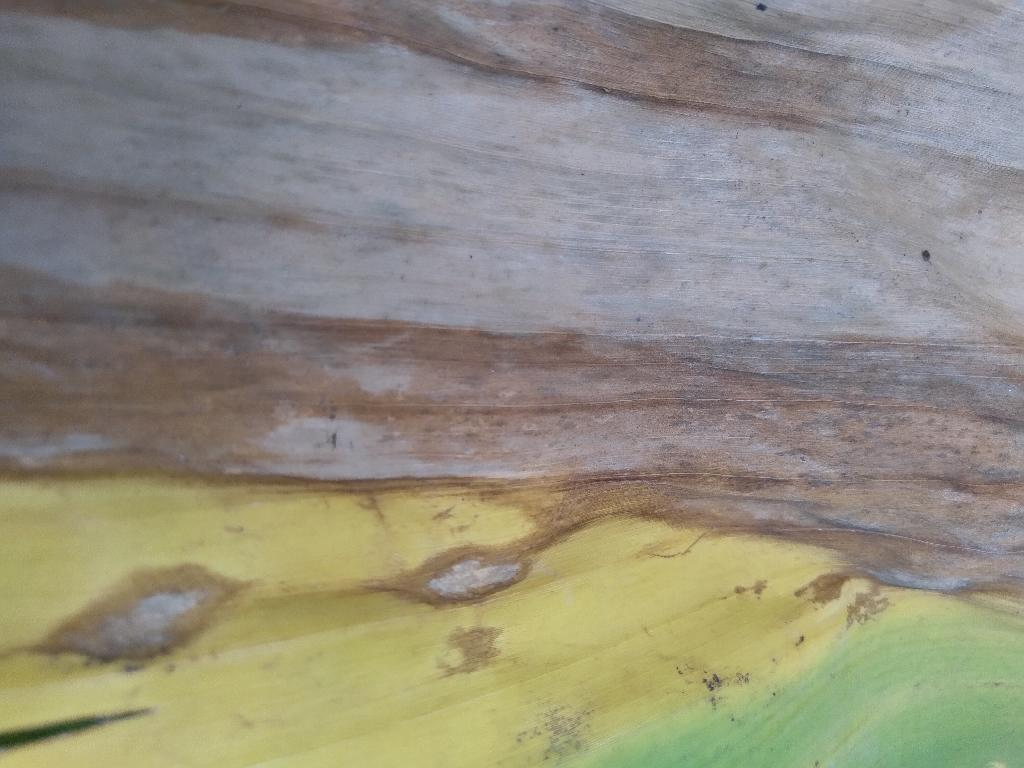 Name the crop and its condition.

banana, fusarium wilt race 1
